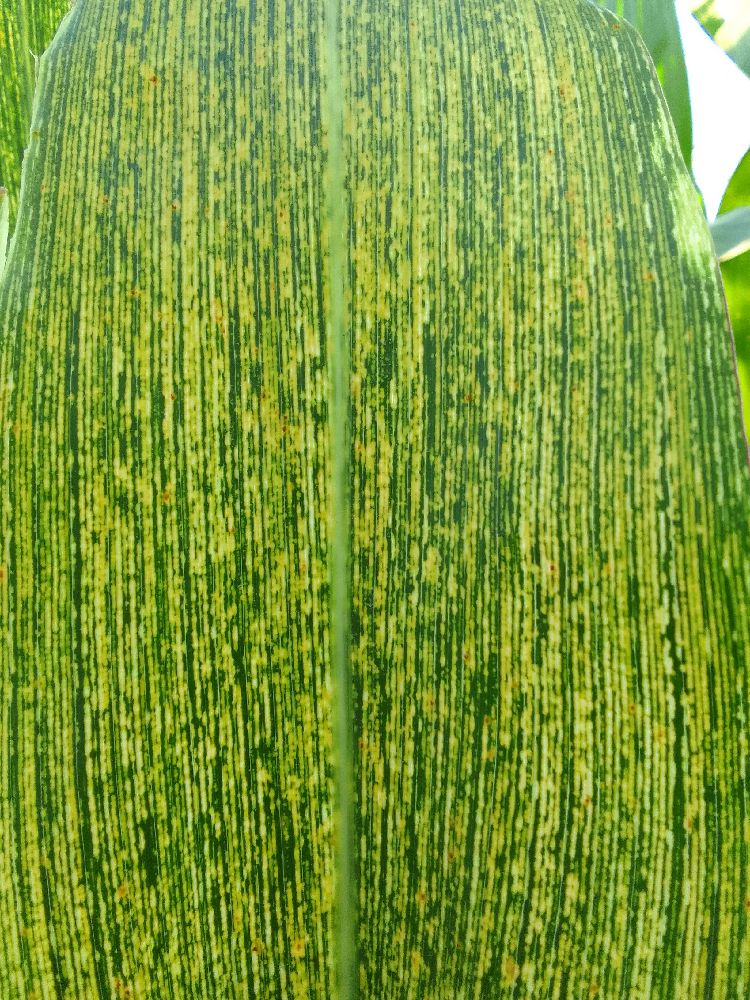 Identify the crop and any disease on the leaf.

maize, maize streak virus
